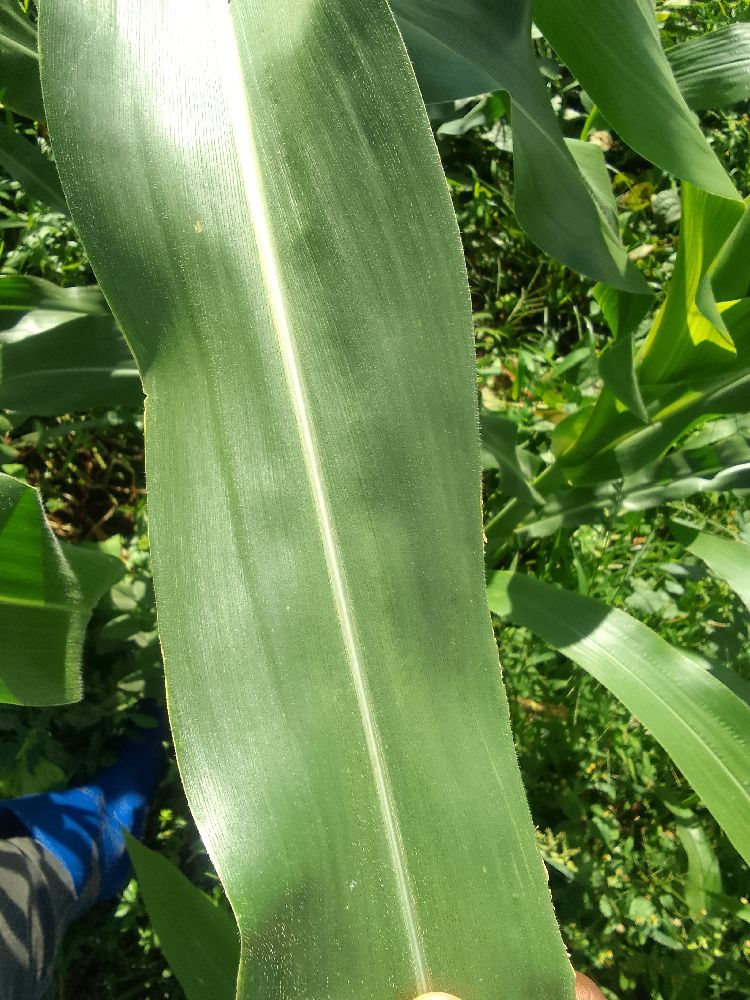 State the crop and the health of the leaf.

maize, healthy
